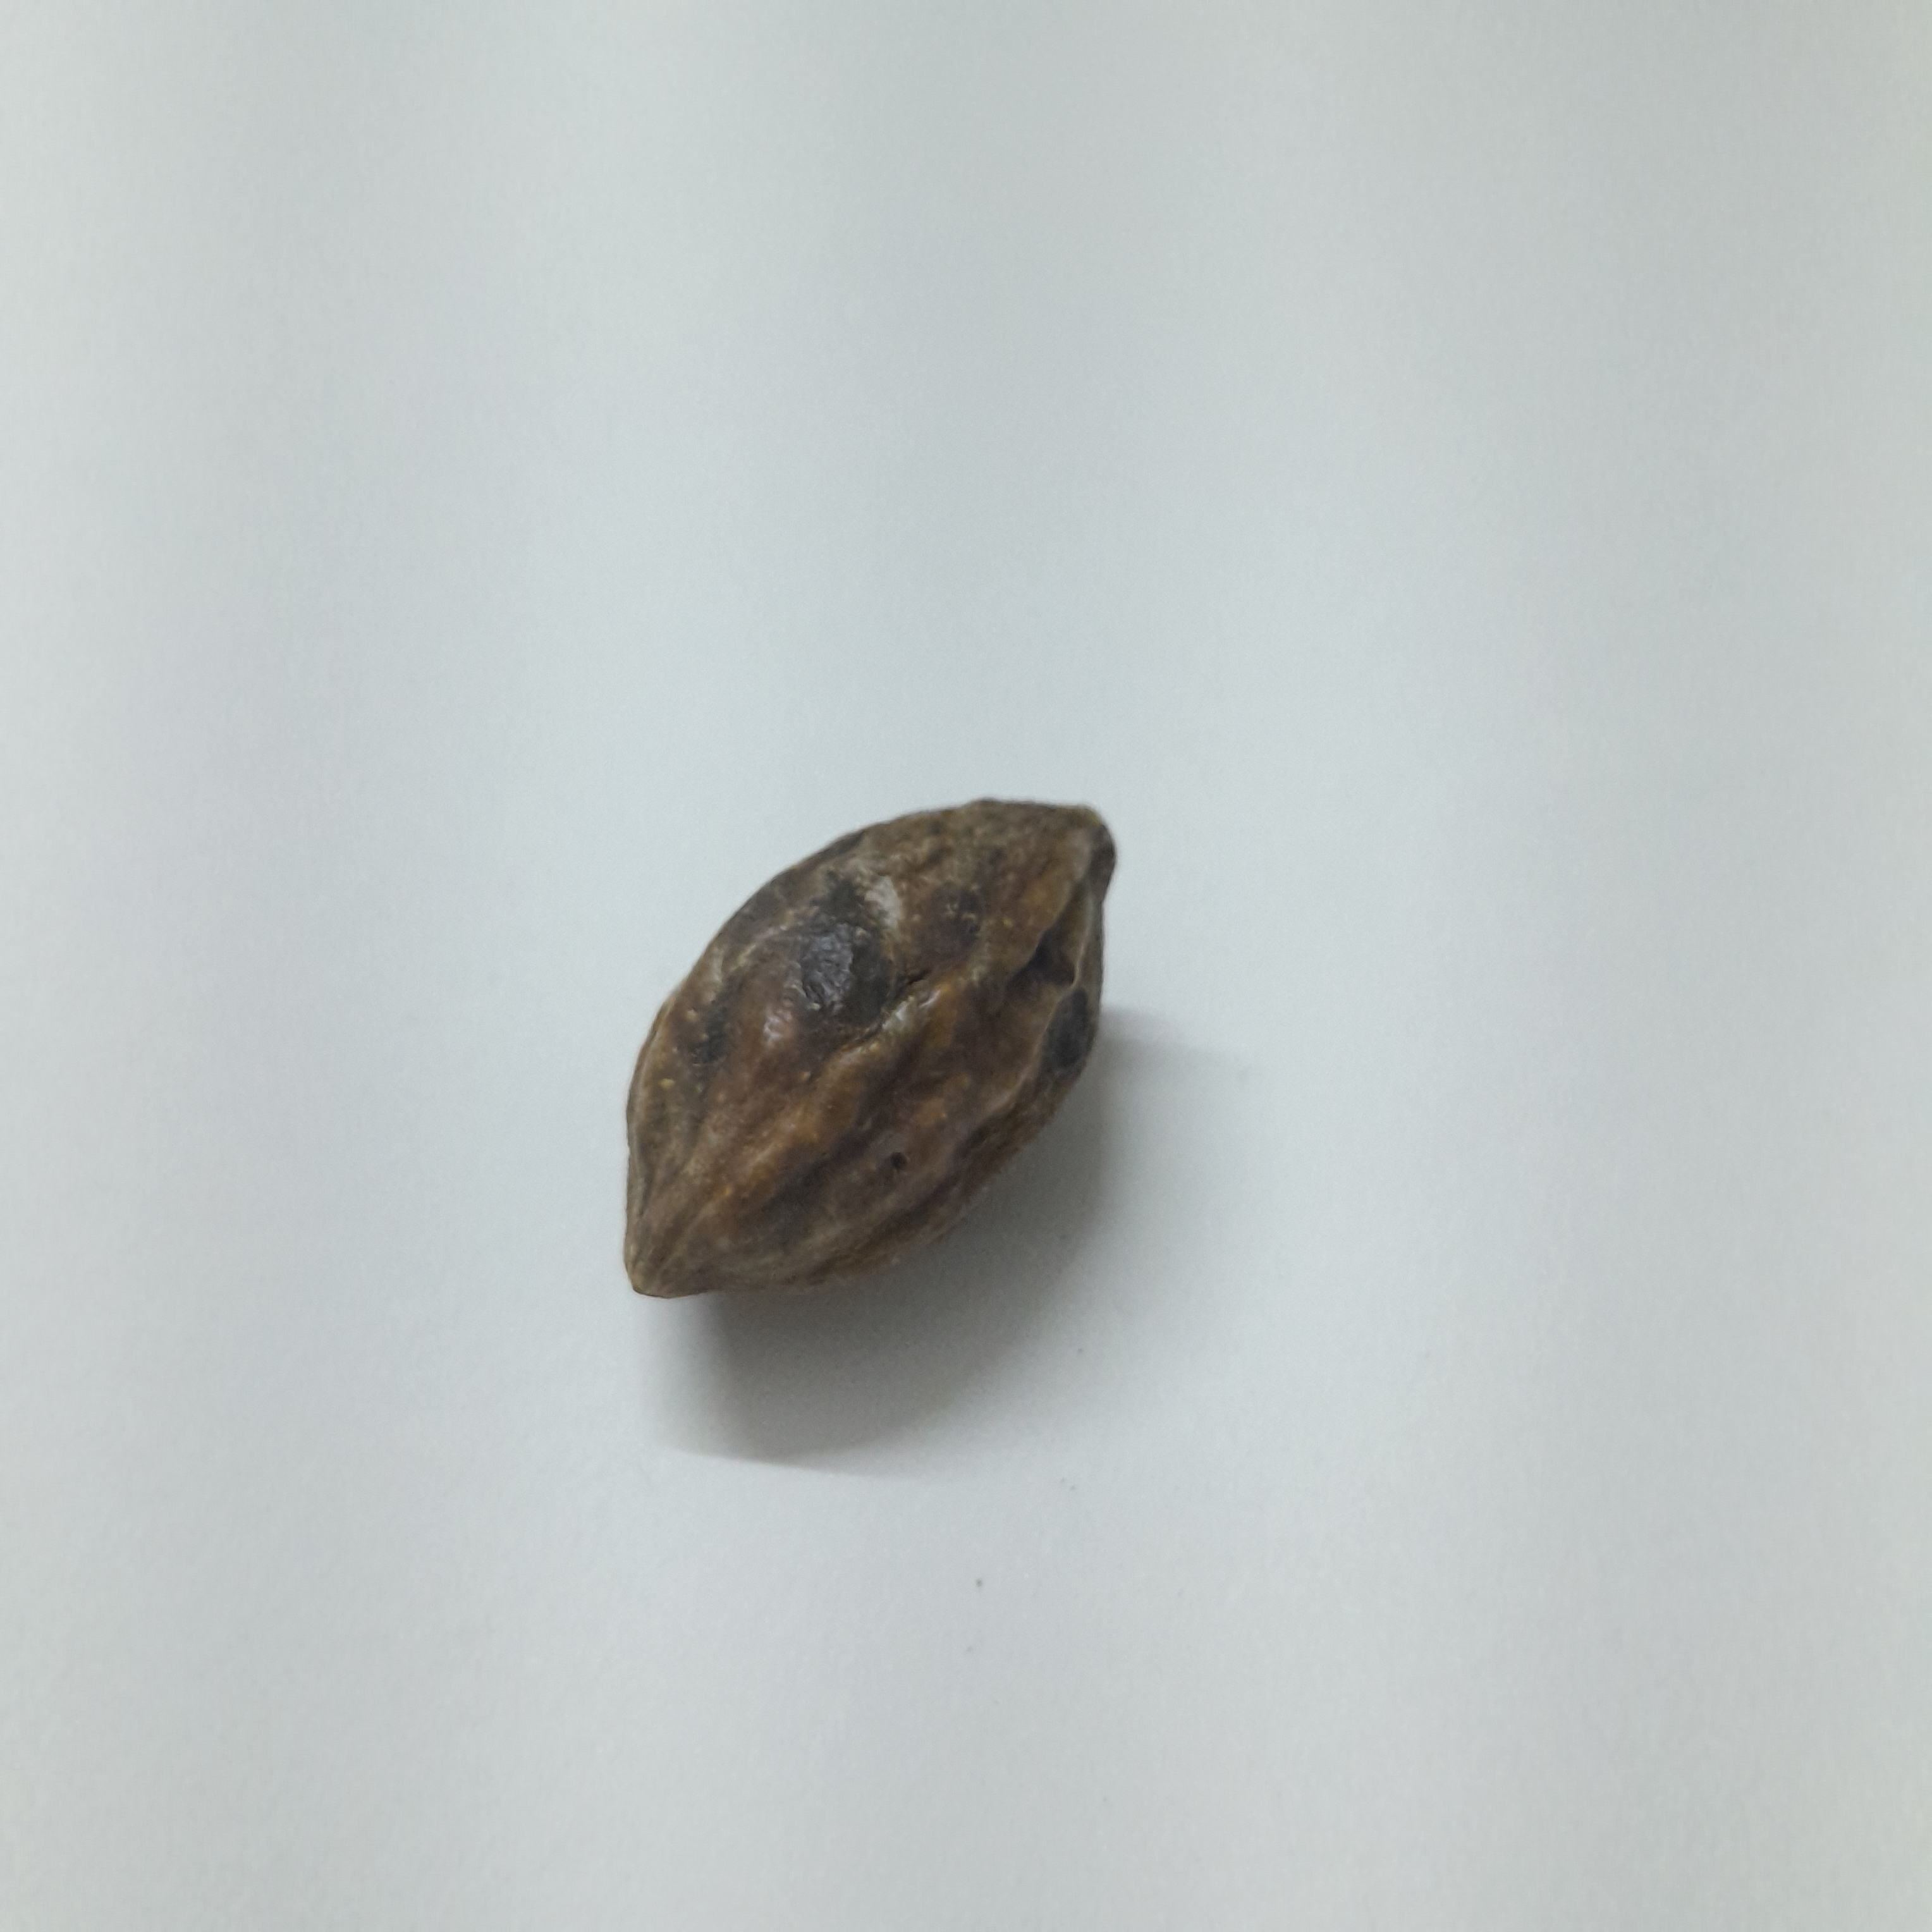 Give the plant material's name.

hirdaa
